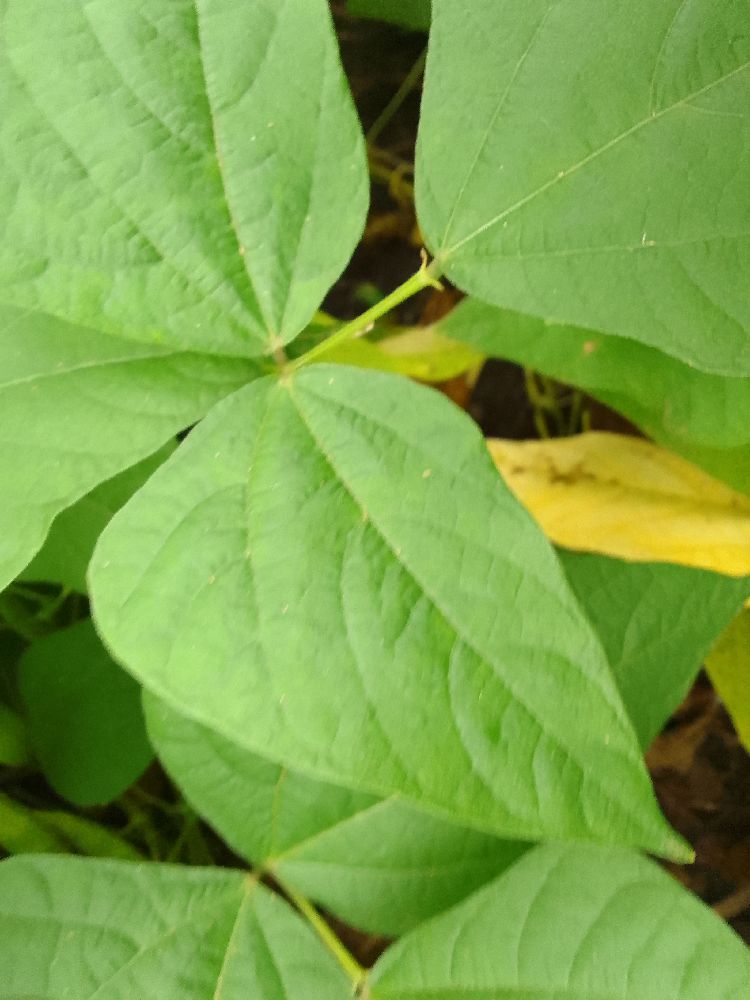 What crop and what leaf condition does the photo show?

common bean, healthy
